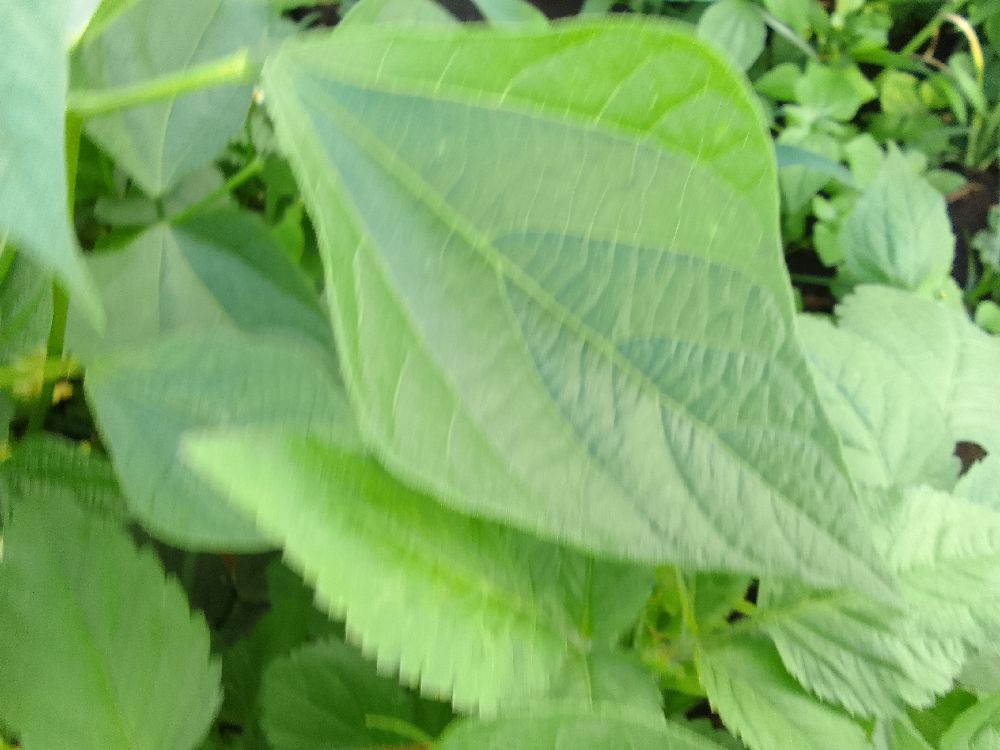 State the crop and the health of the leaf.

common bean, healthy
